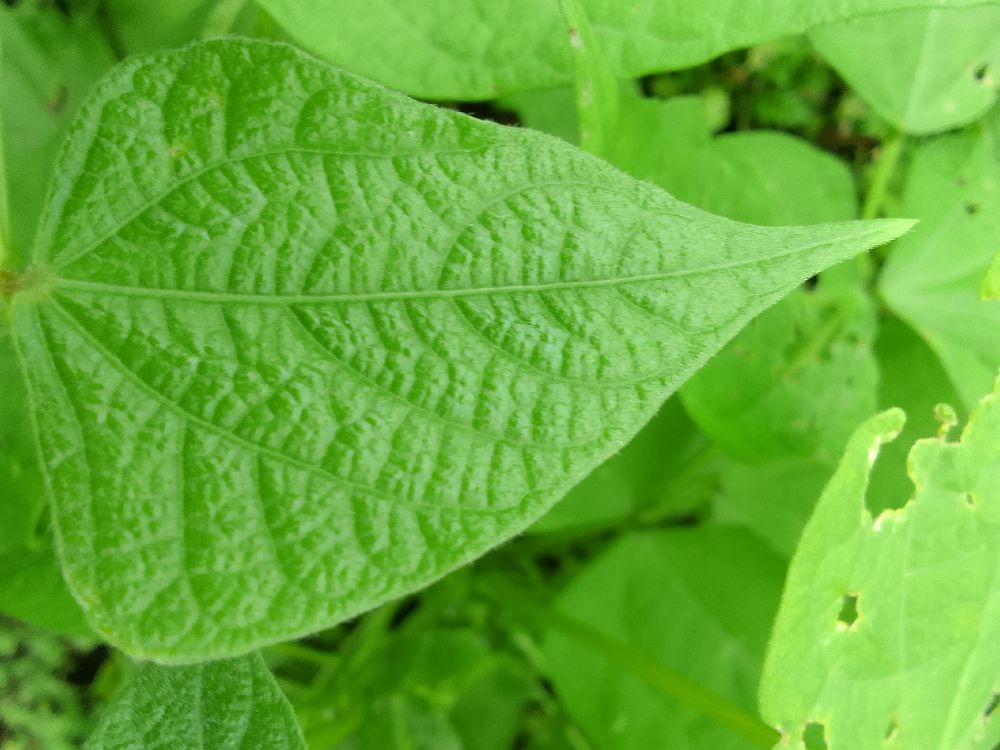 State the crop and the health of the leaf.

common bean, healthy
